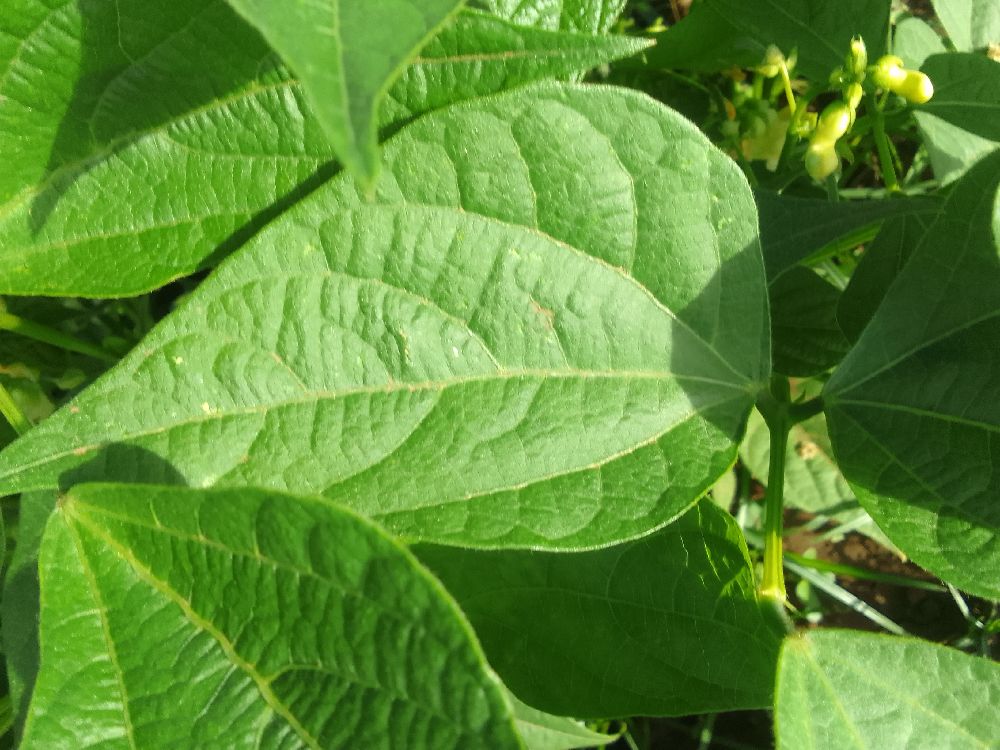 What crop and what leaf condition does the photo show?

common bean, healthy
